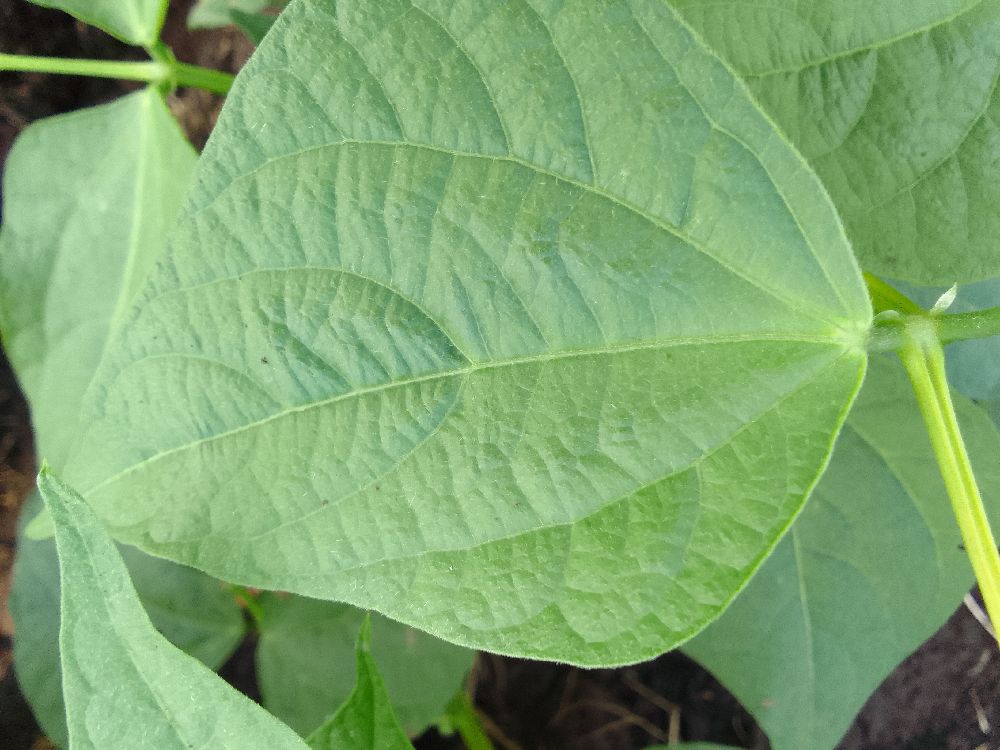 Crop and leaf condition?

common bean, healthy
